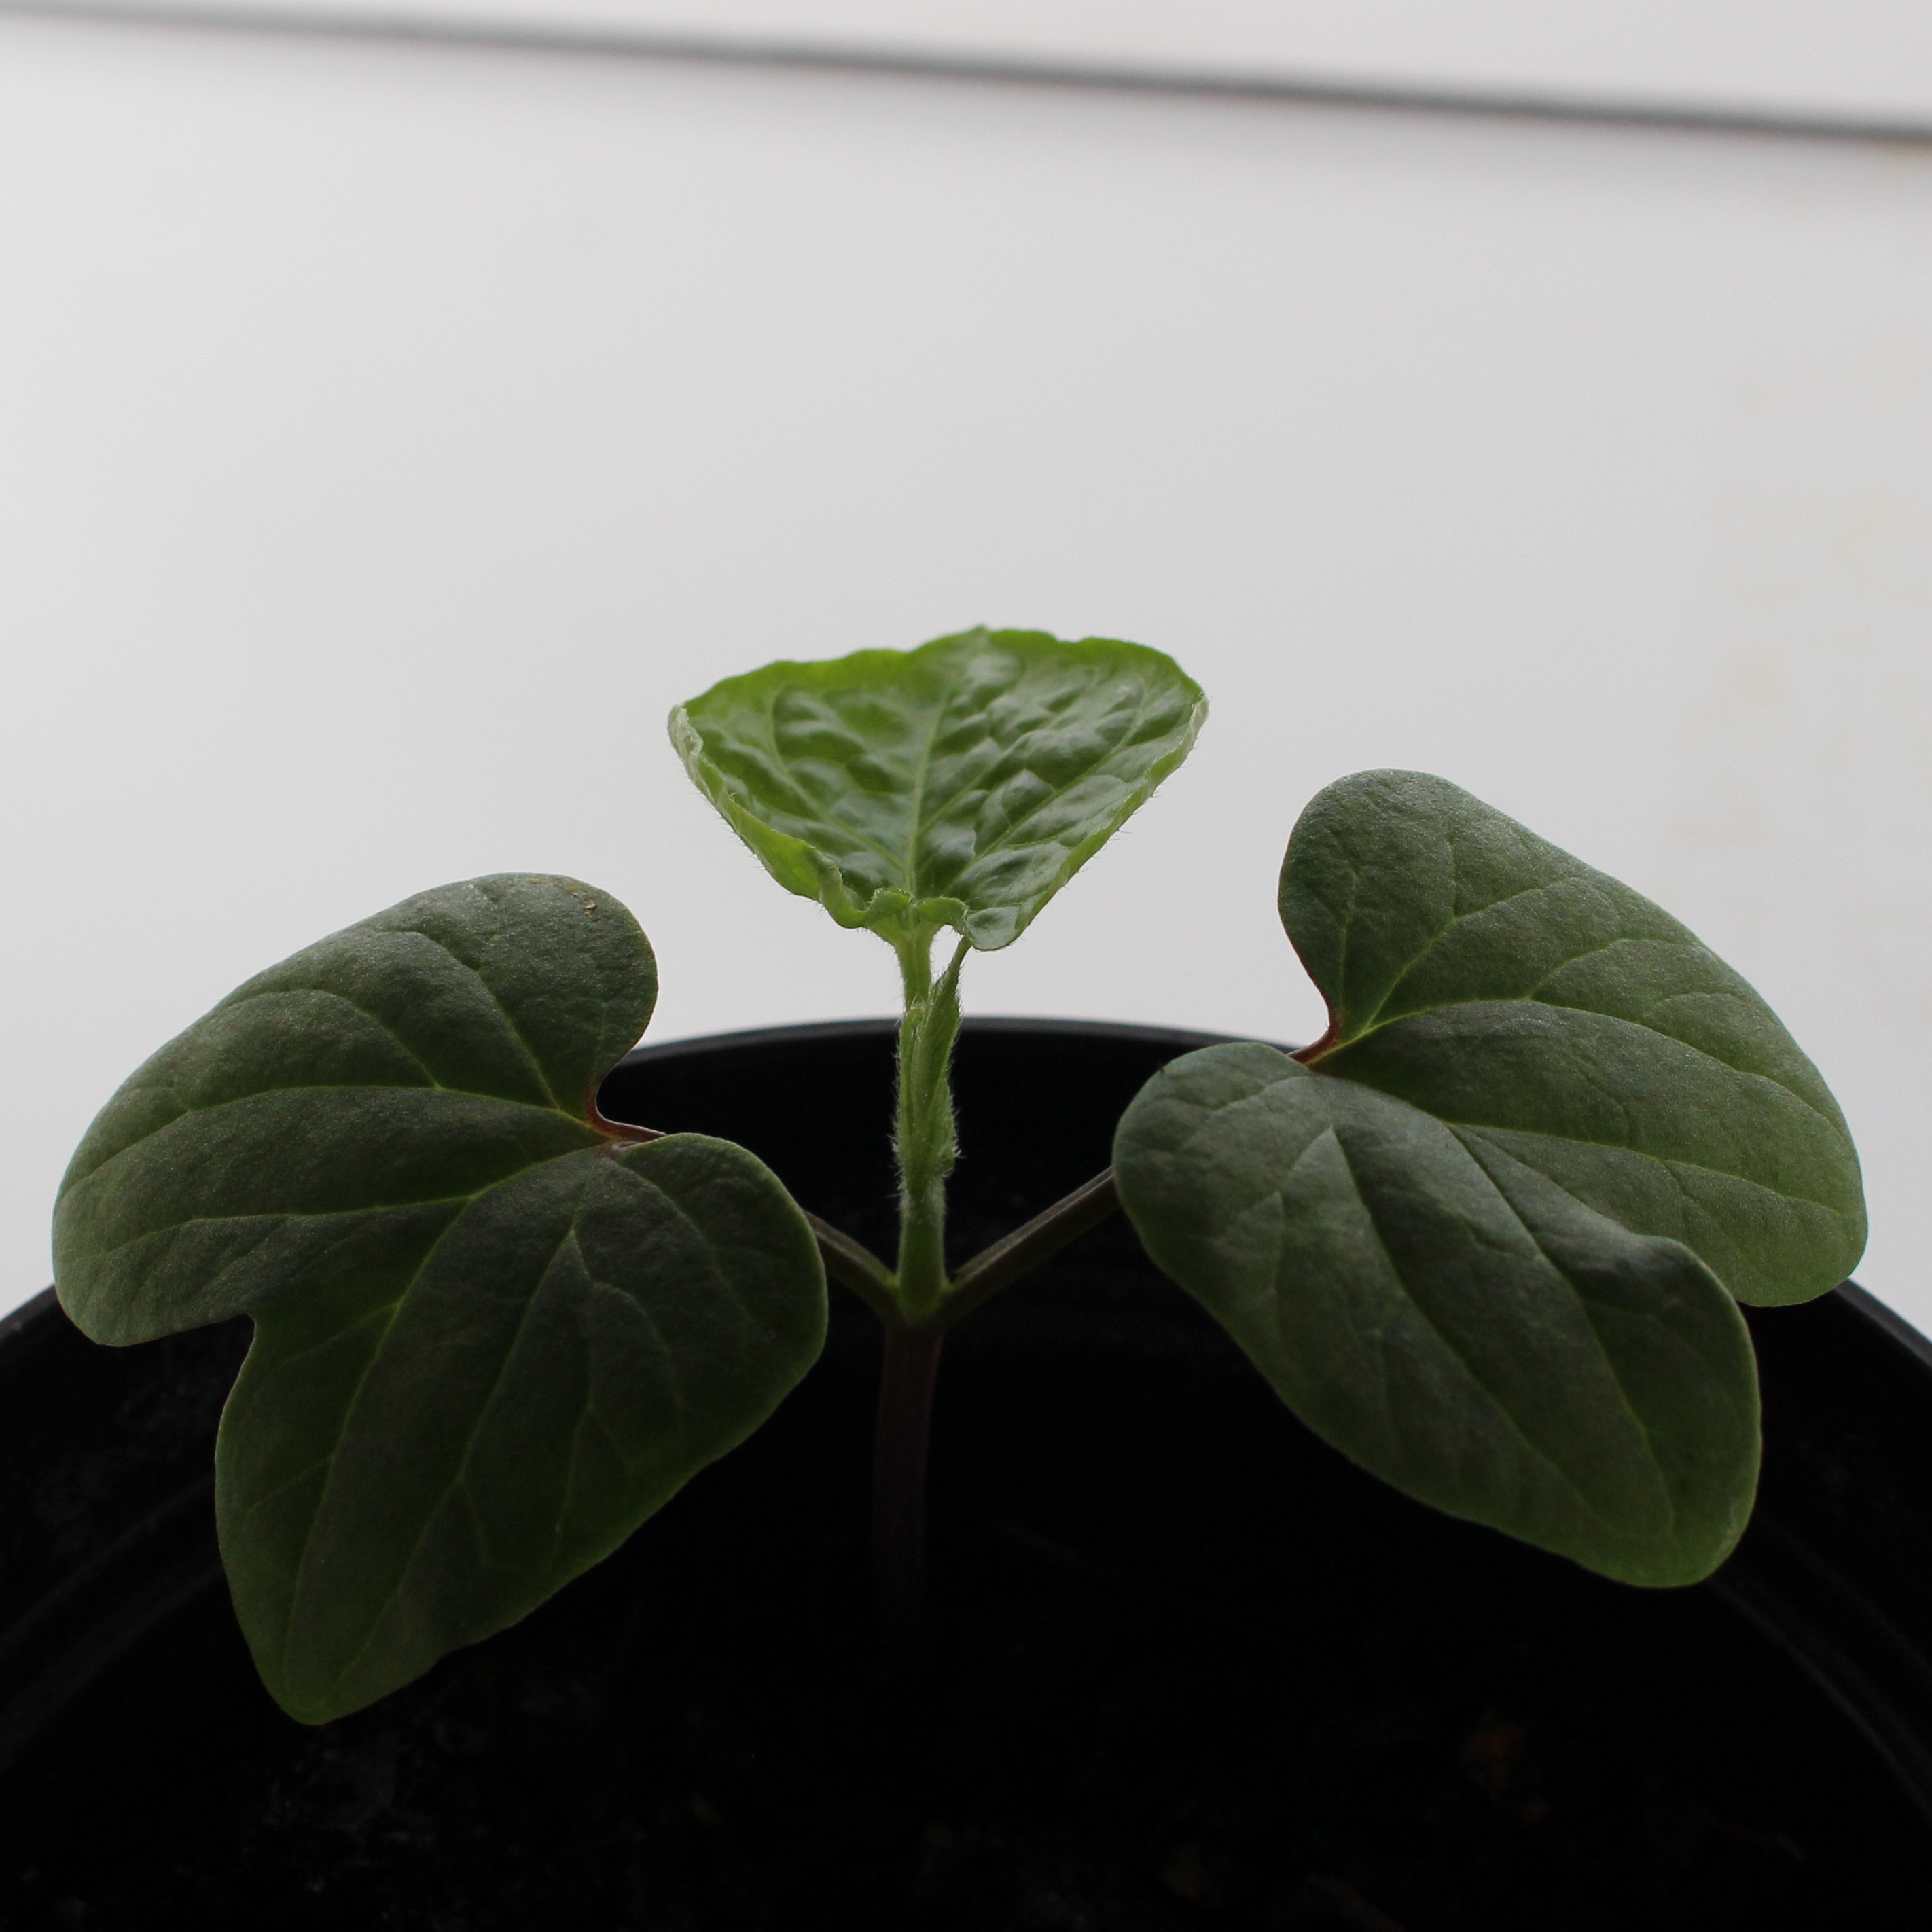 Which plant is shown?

Convolvulus arvensis
